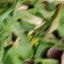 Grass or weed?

grass
